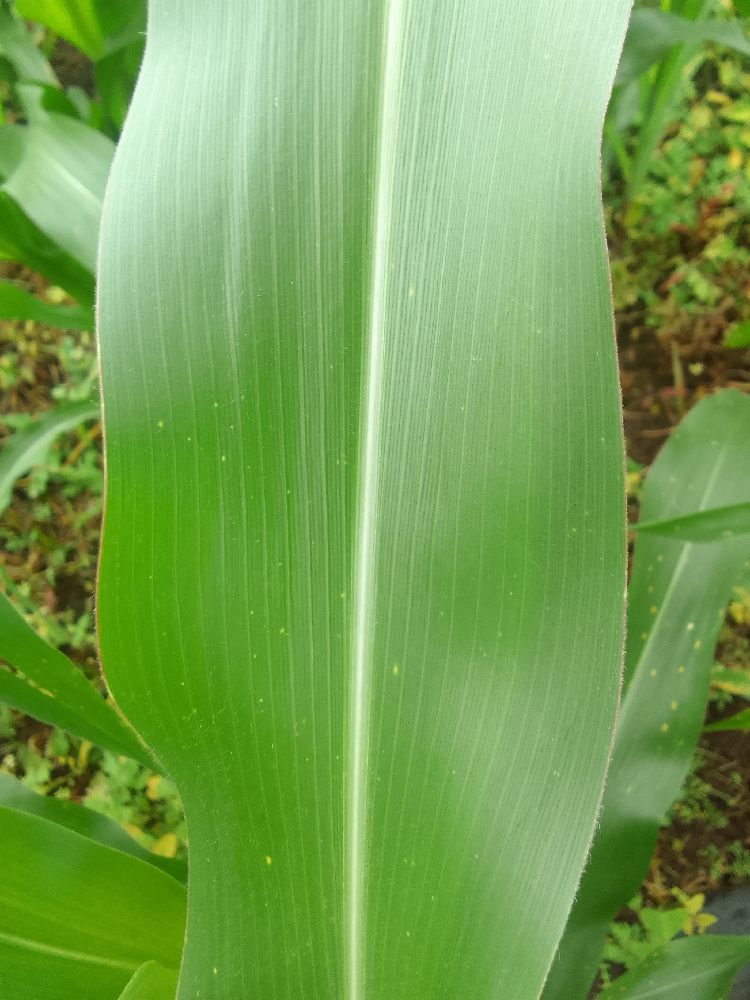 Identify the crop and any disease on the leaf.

maize, healthy
